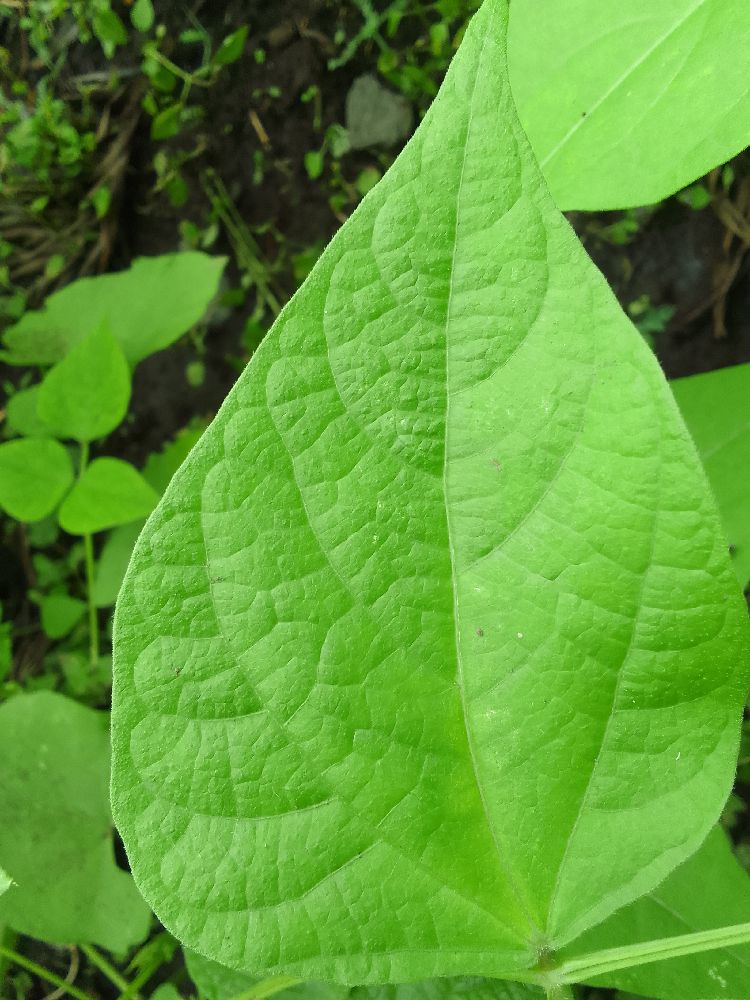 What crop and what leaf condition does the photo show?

common bean, healthy
